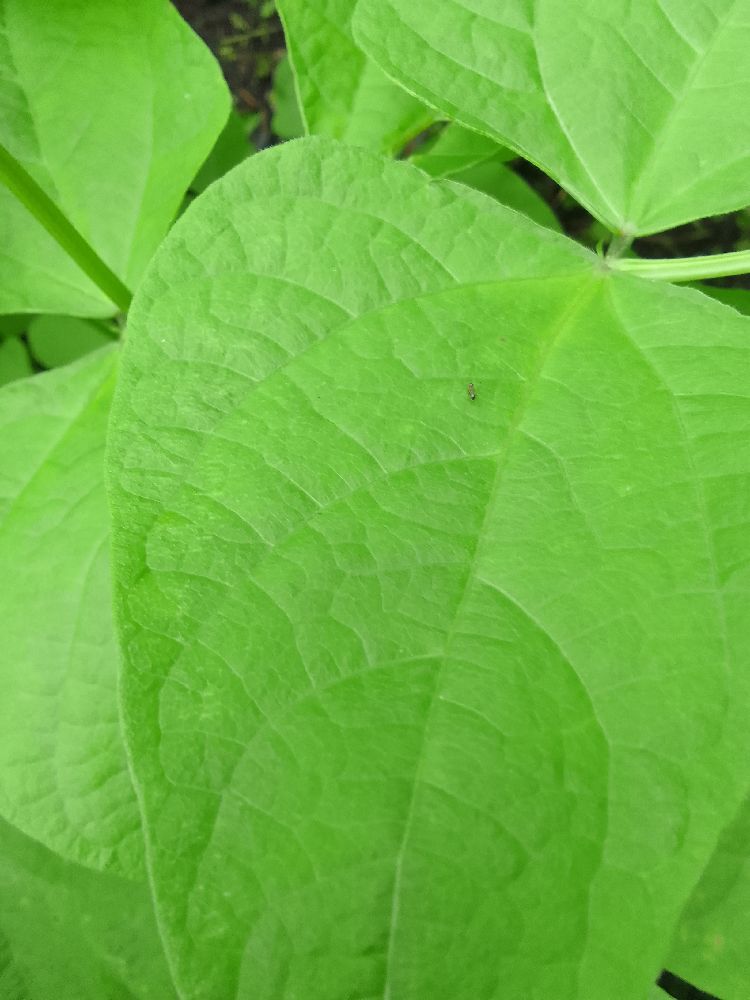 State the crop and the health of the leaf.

common bean, healthy
